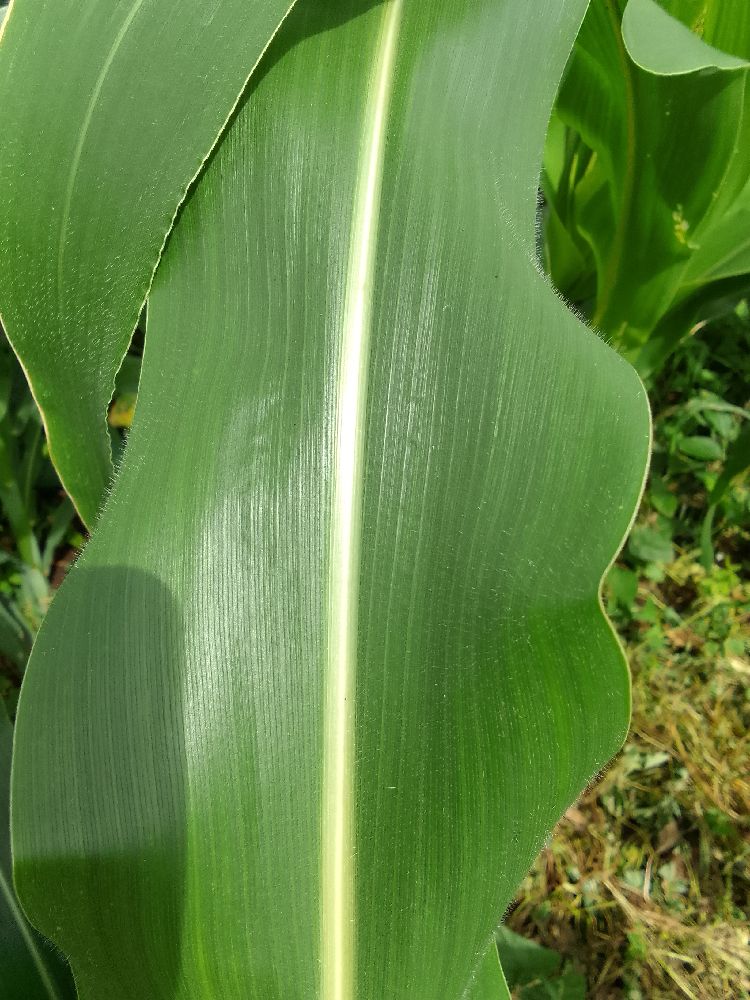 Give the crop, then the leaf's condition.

maize, healthy
